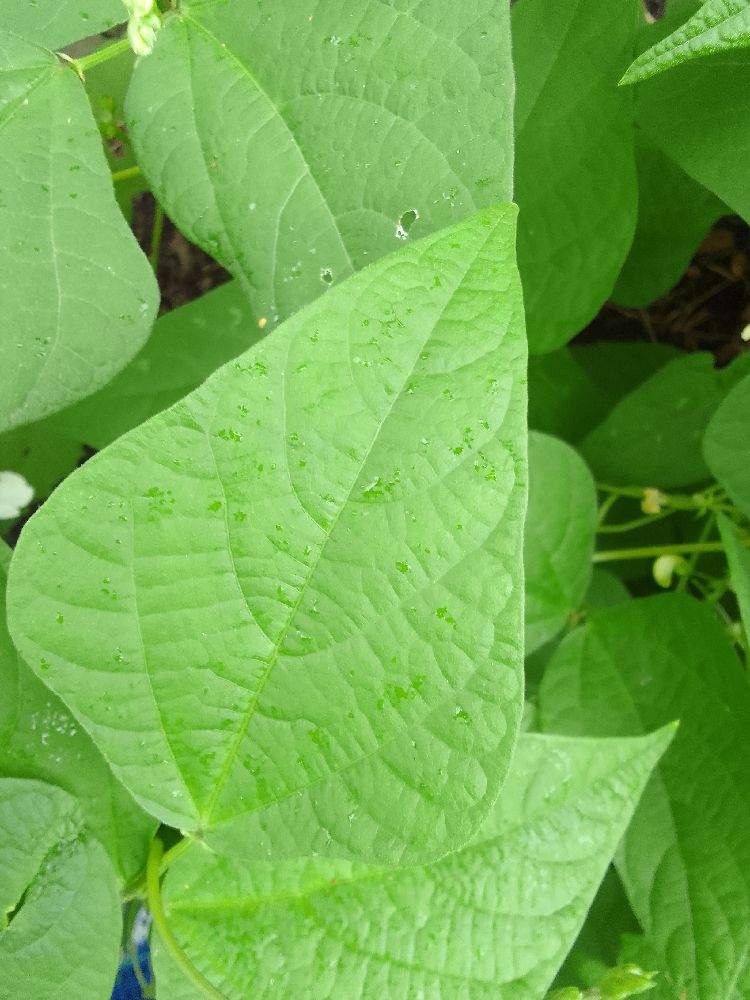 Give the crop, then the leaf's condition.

common bean, healthy
